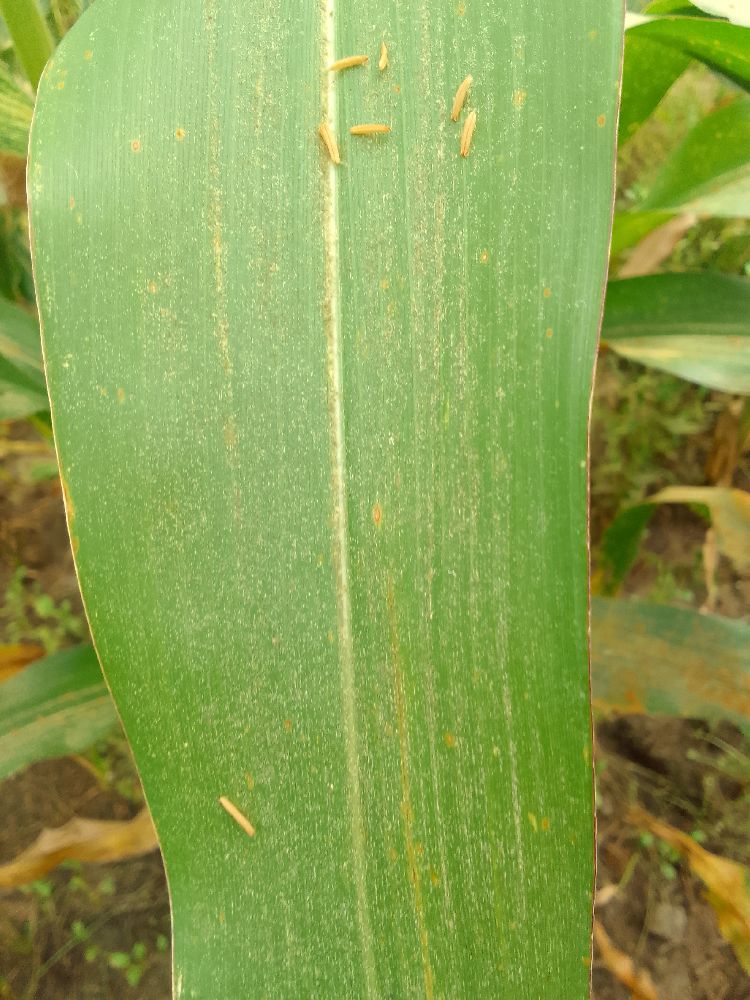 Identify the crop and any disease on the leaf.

maize, healthy
